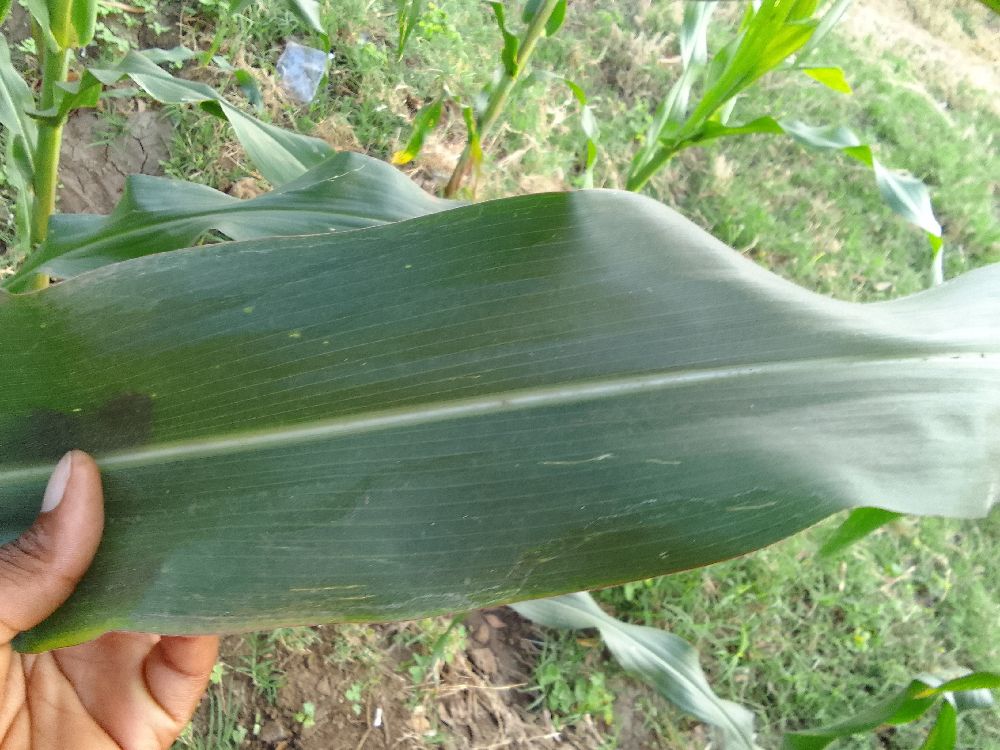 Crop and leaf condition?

maize, healthy
